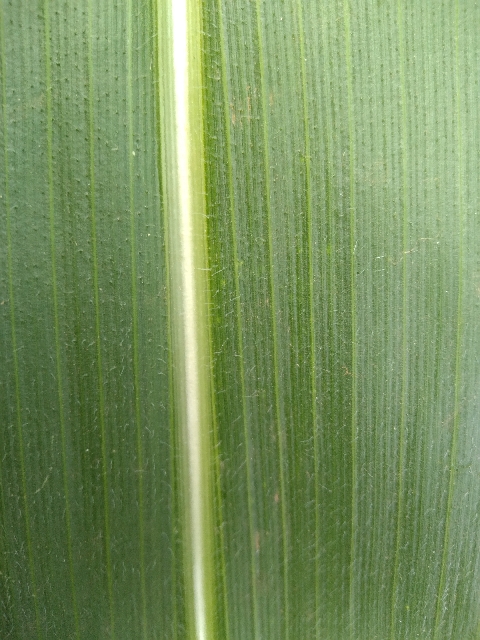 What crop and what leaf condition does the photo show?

maize, healthy
